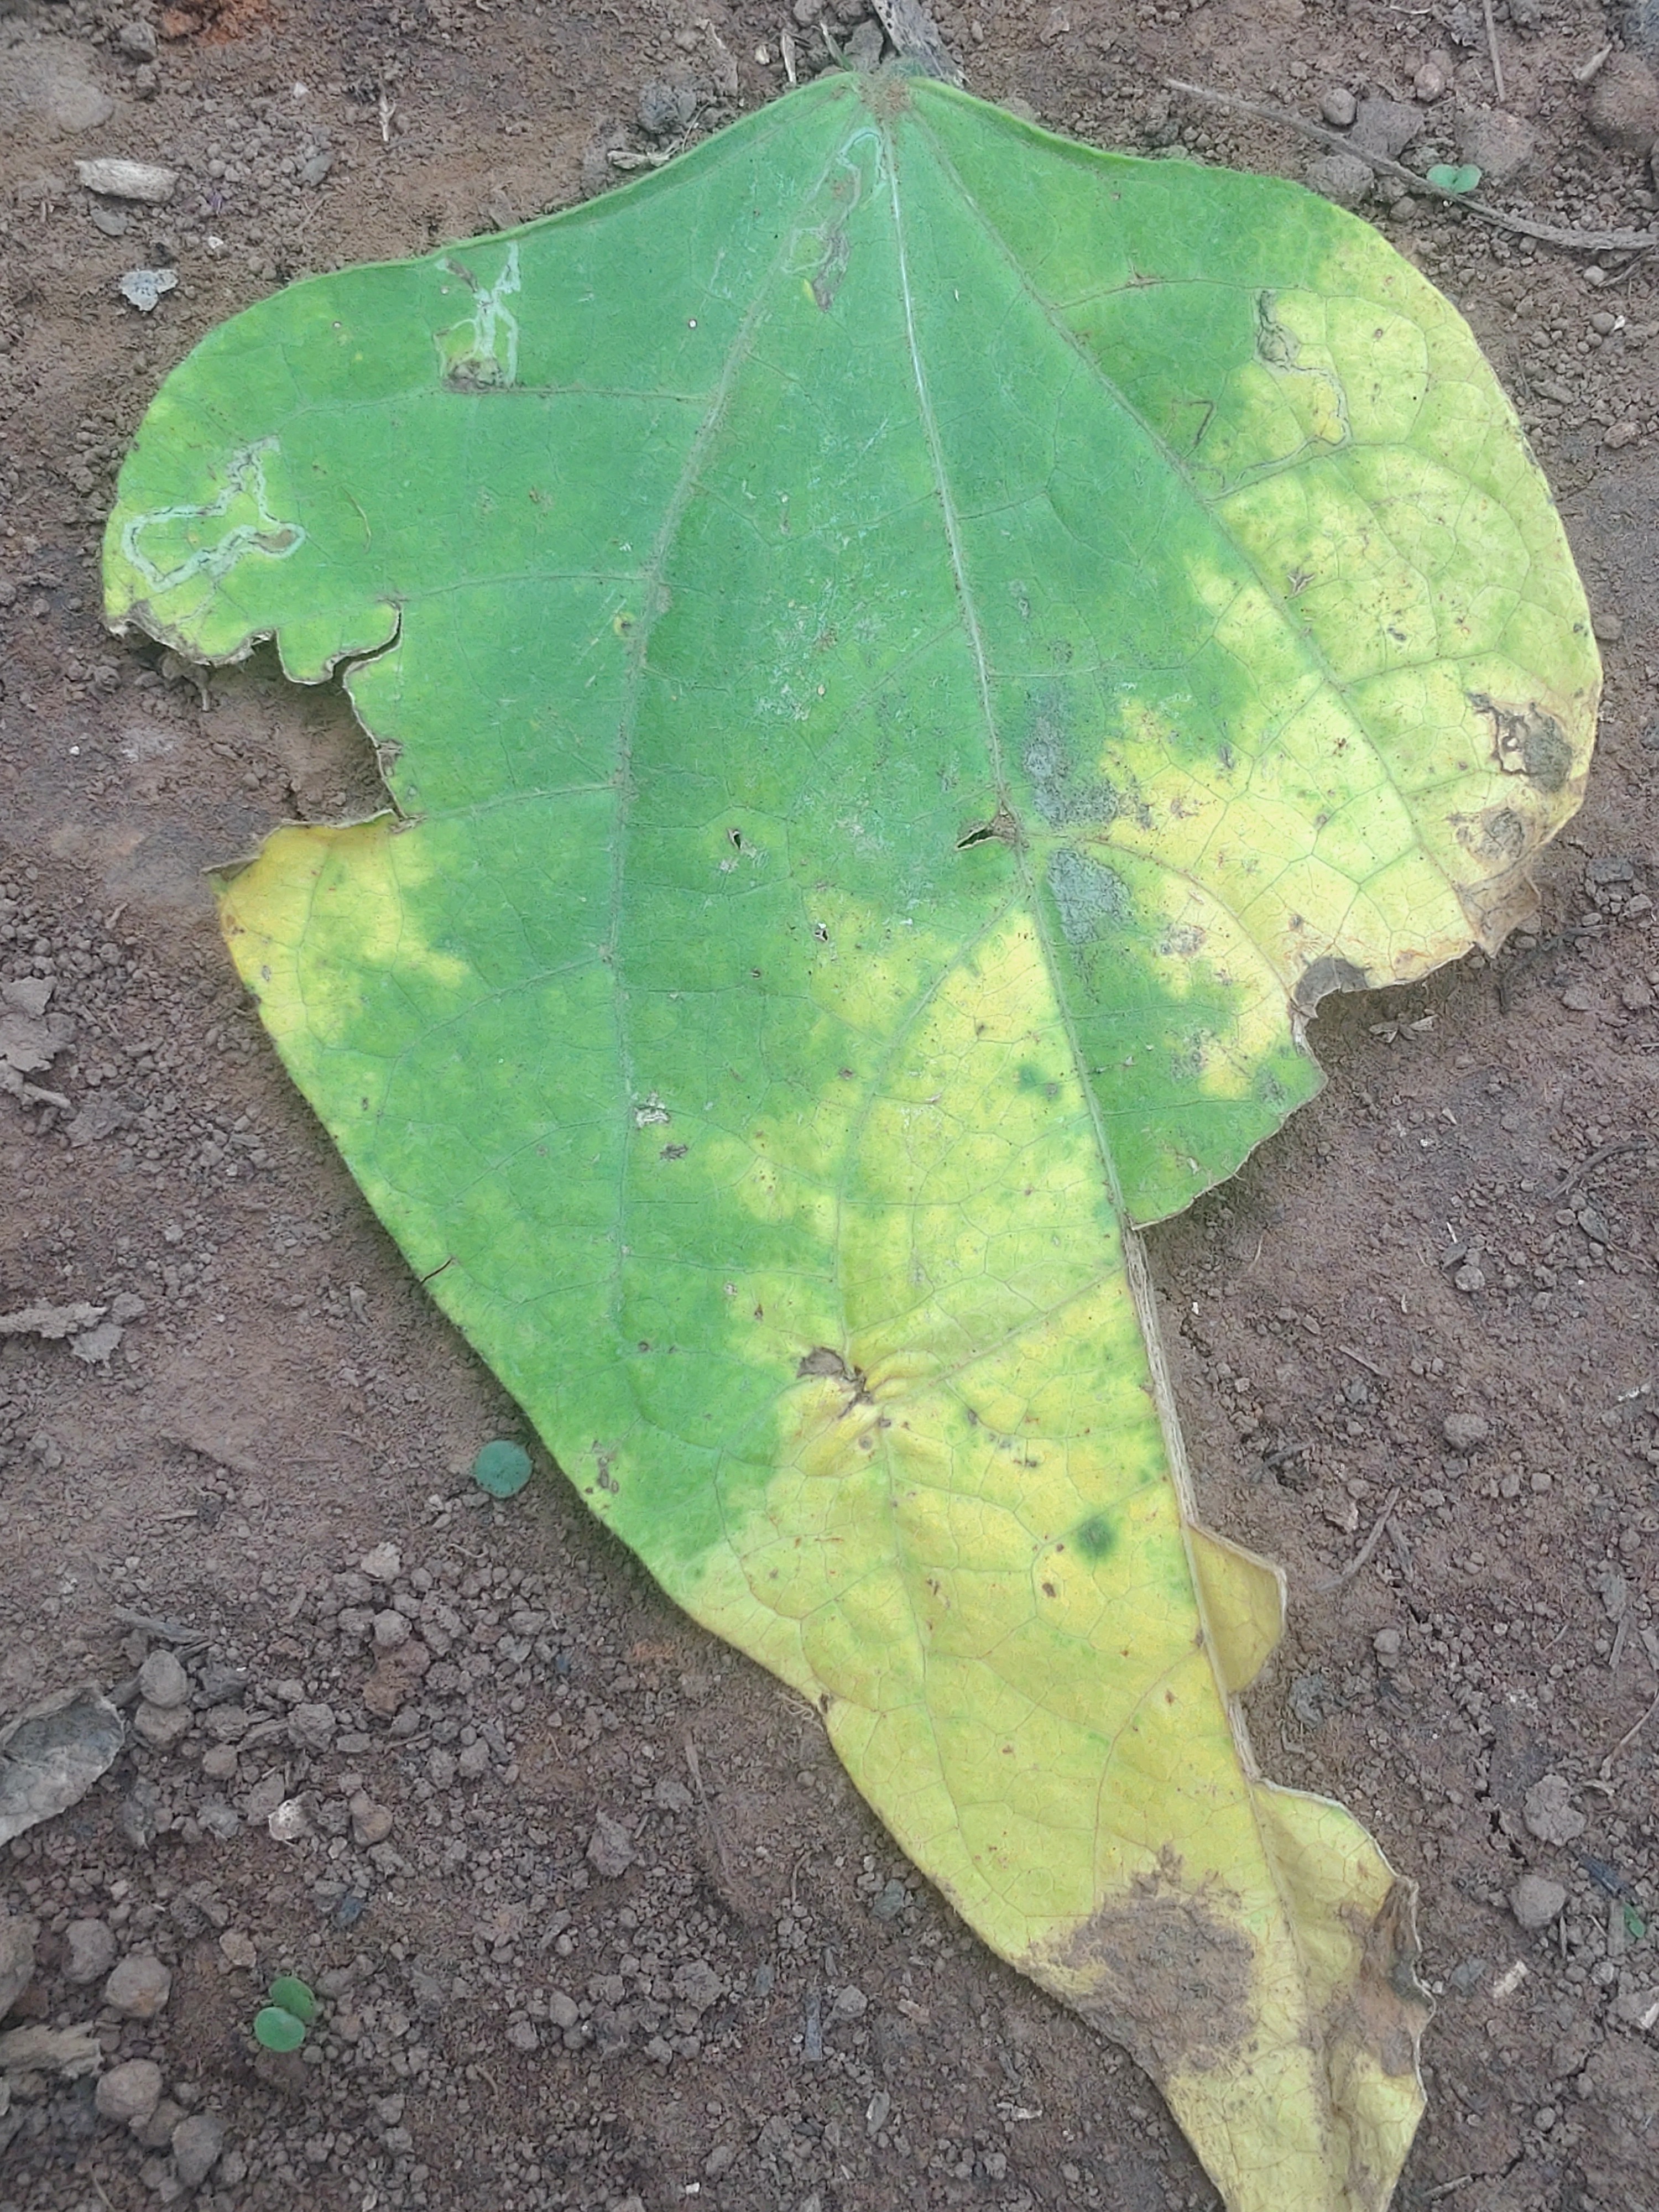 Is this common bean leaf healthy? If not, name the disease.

anthracnose
